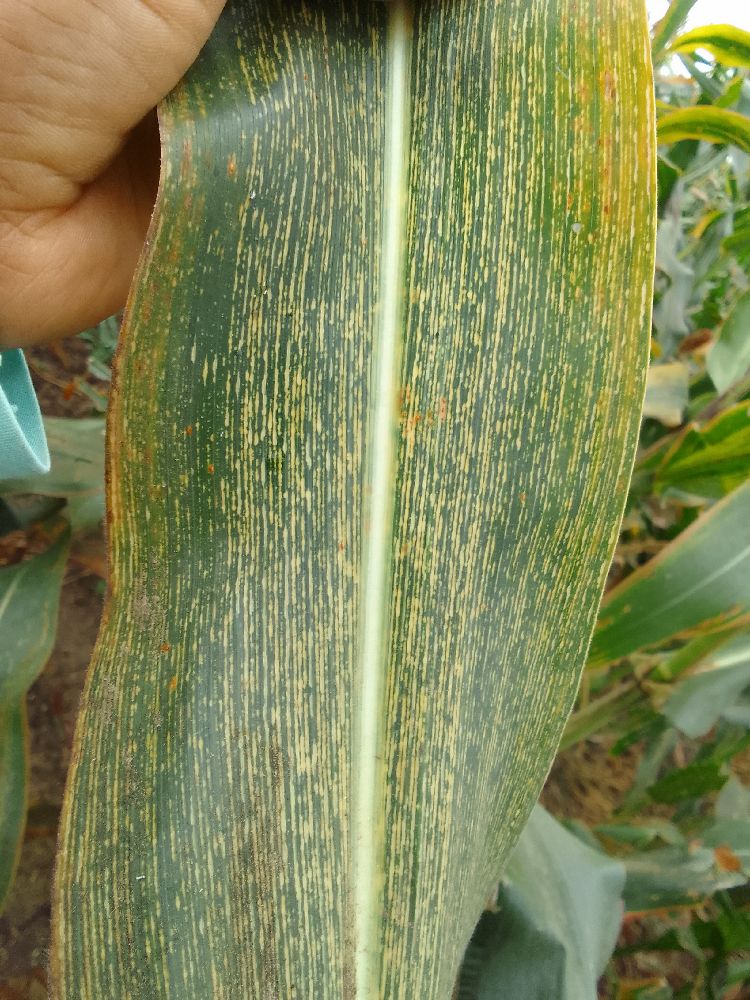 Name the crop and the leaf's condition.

maize, maize streak virus
